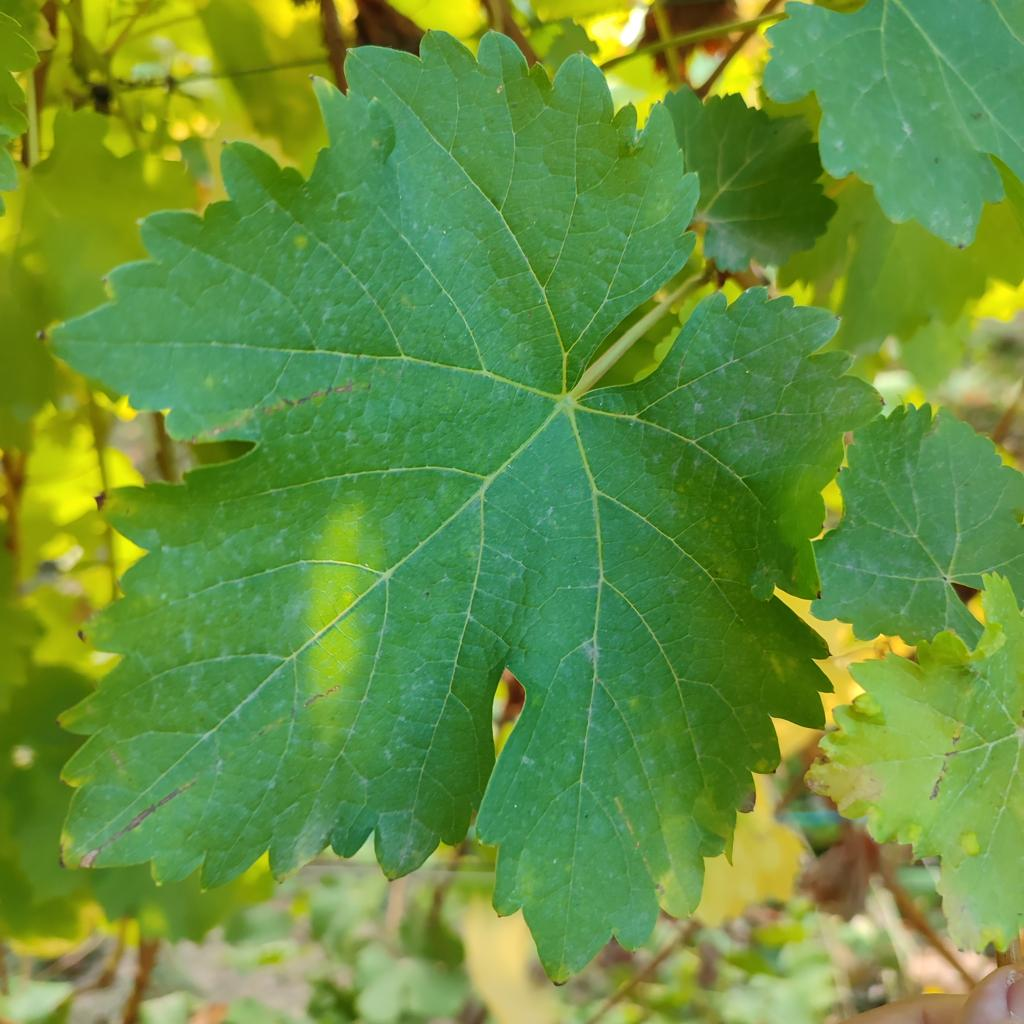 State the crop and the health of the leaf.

grapevine, powdery mildew
